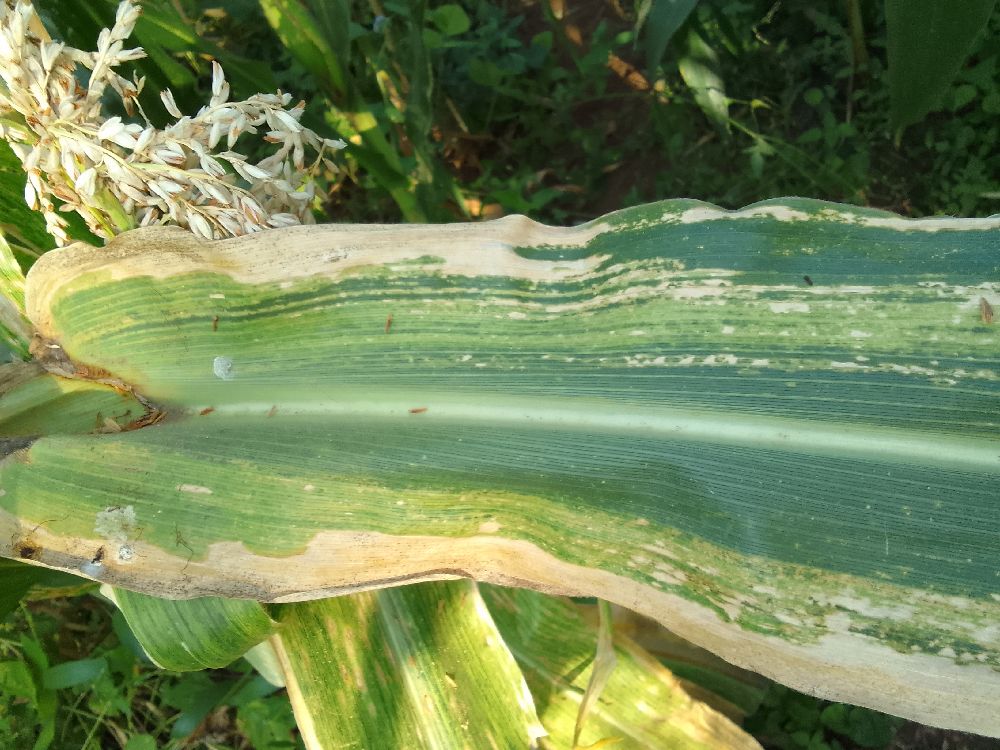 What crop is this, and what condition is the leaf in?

maize, maize lethal necrosis
